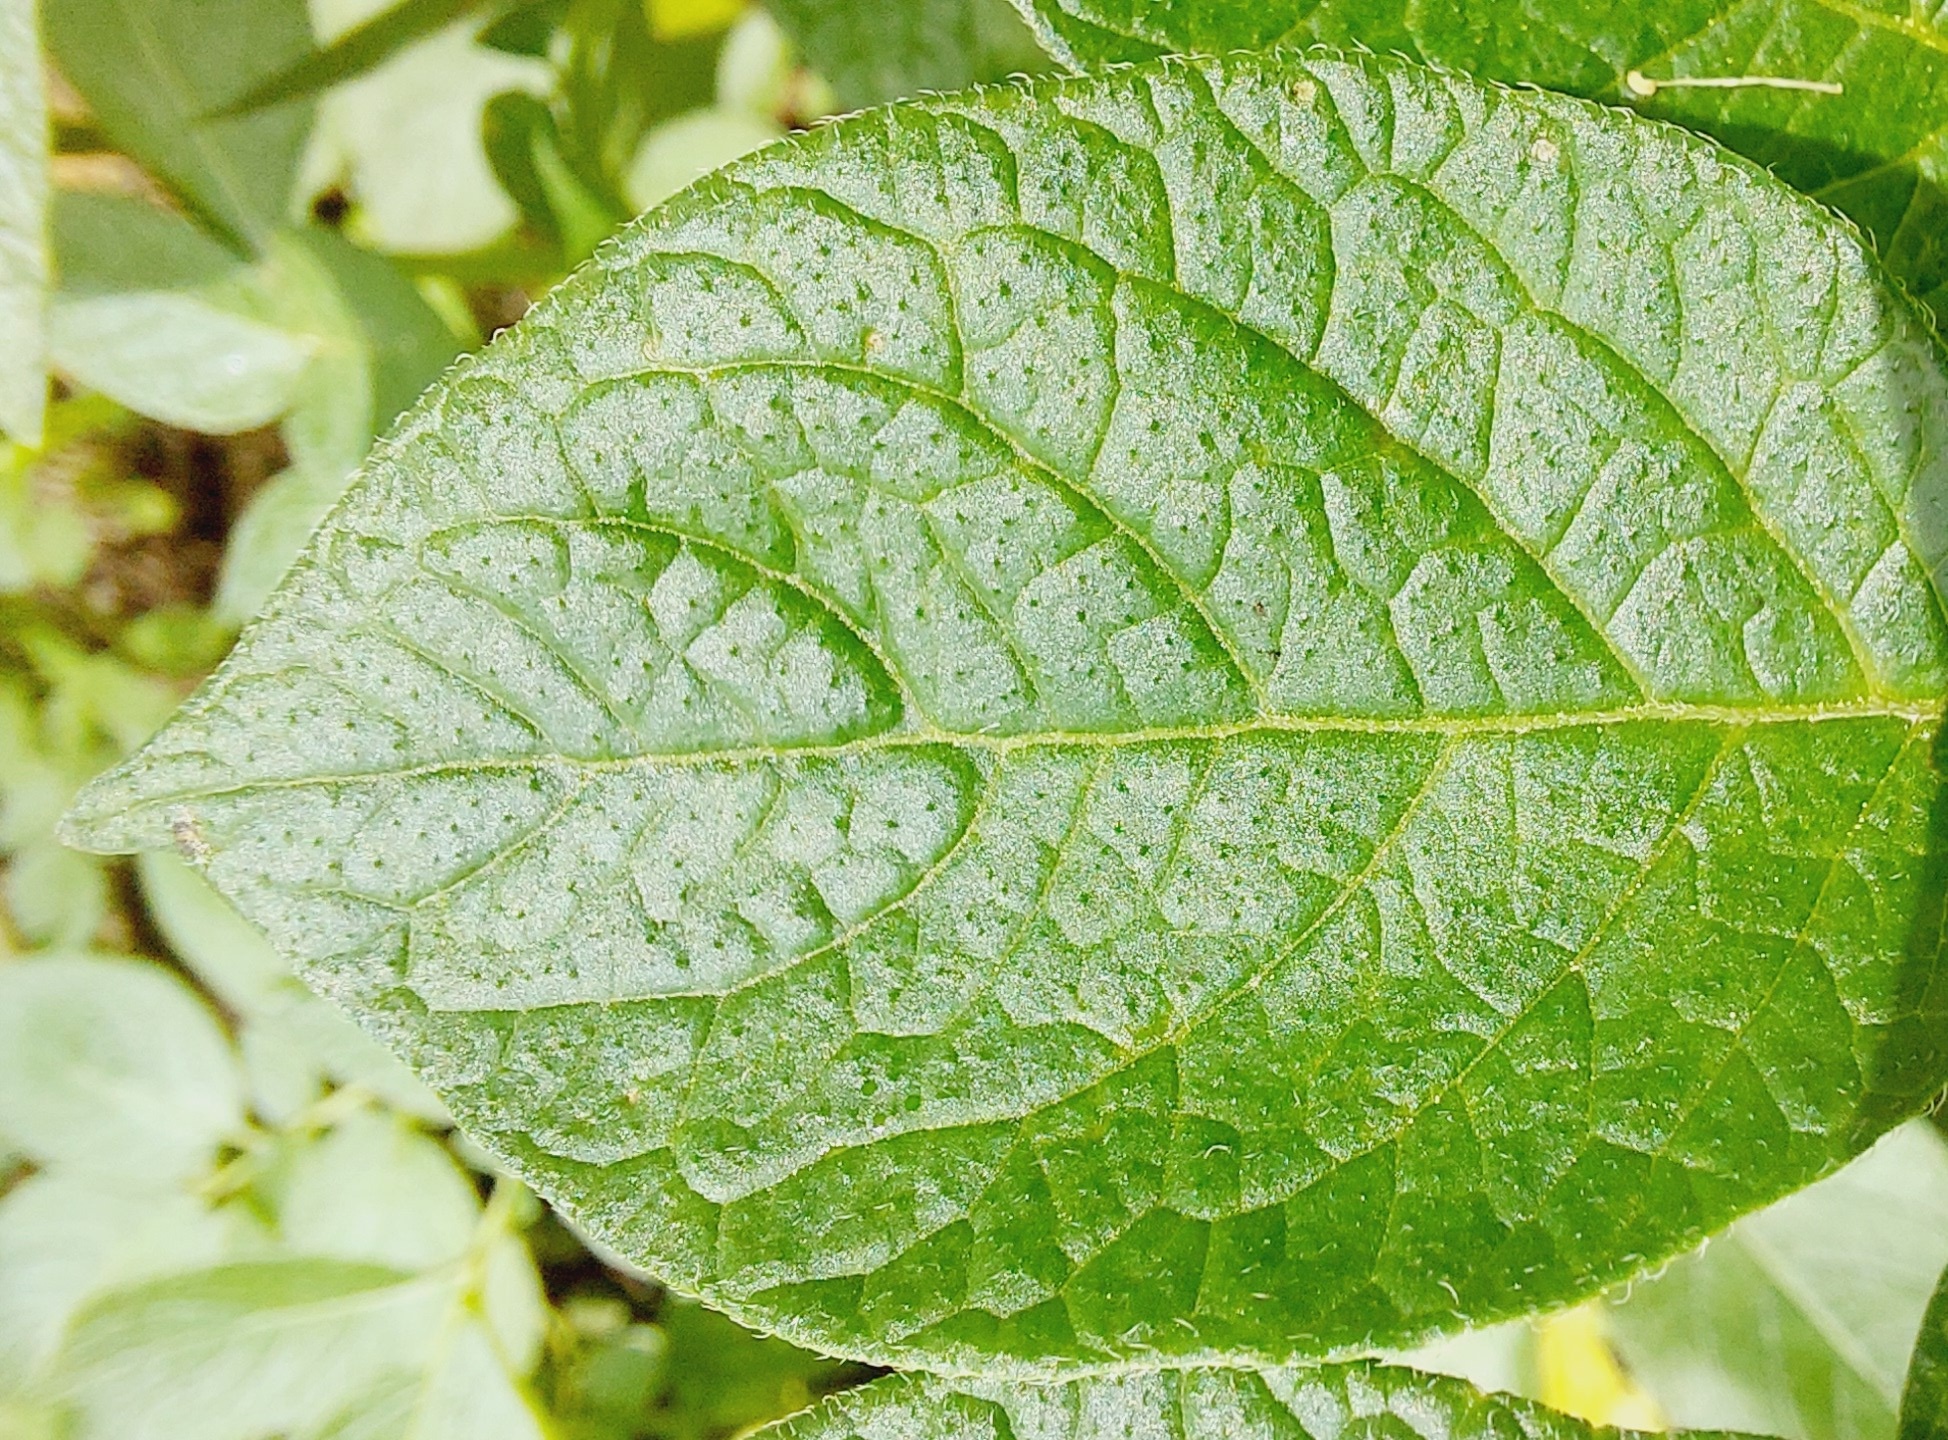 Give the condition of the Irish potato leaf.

healthy
